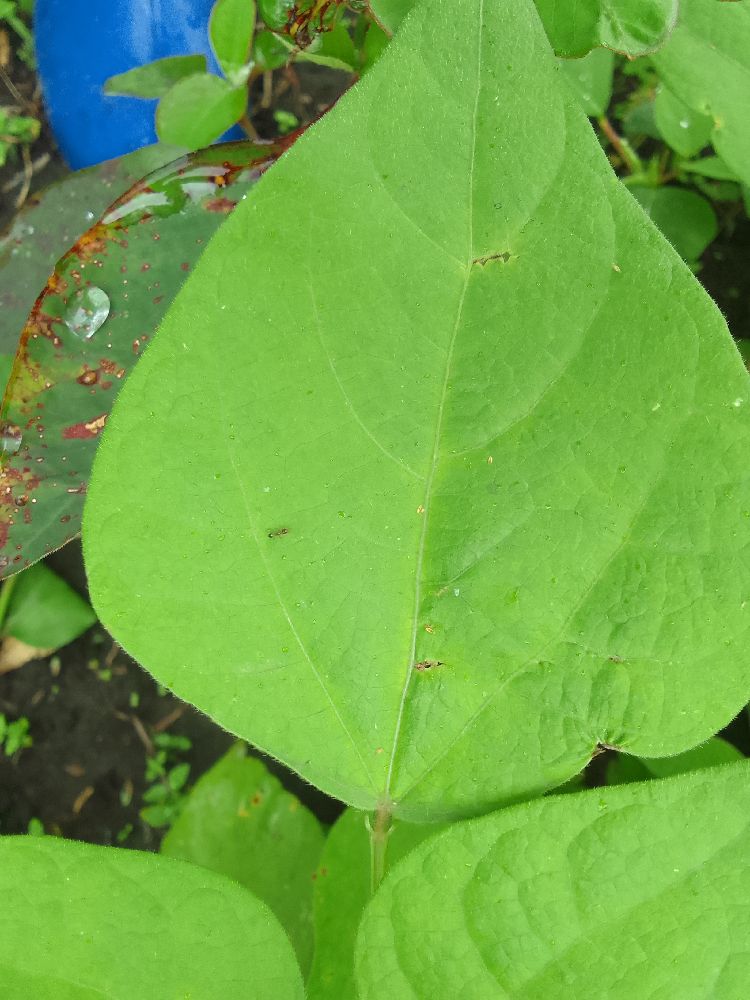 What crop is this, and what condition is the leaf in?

common bean, healthy
